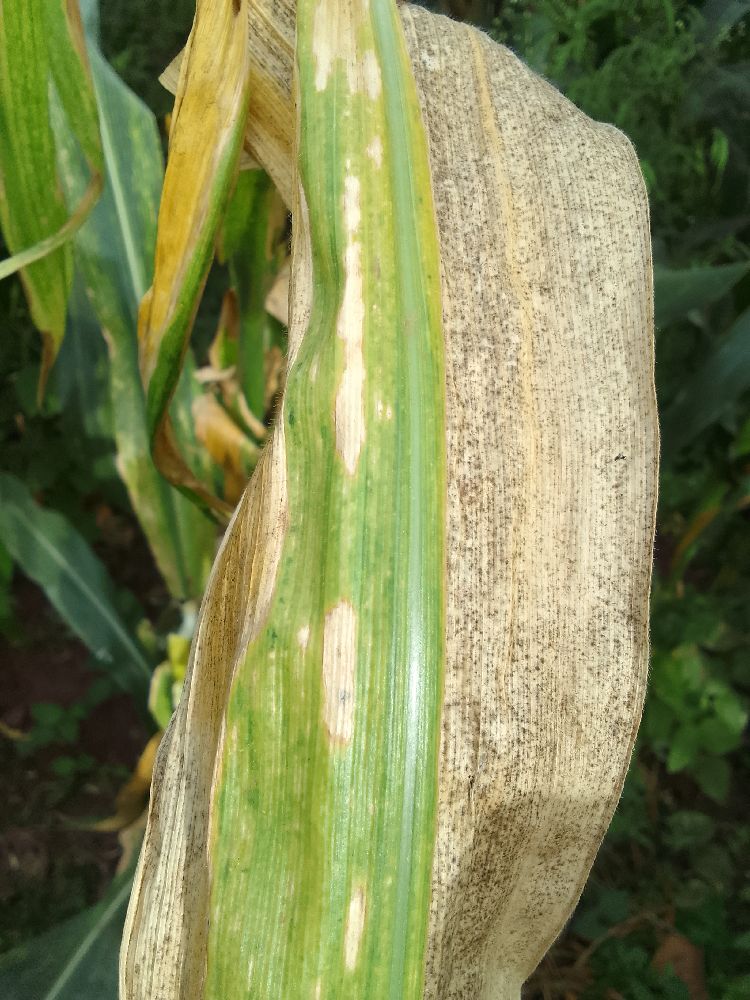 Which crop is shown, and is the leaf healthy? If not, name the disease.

maize, maize lethal necrosis
